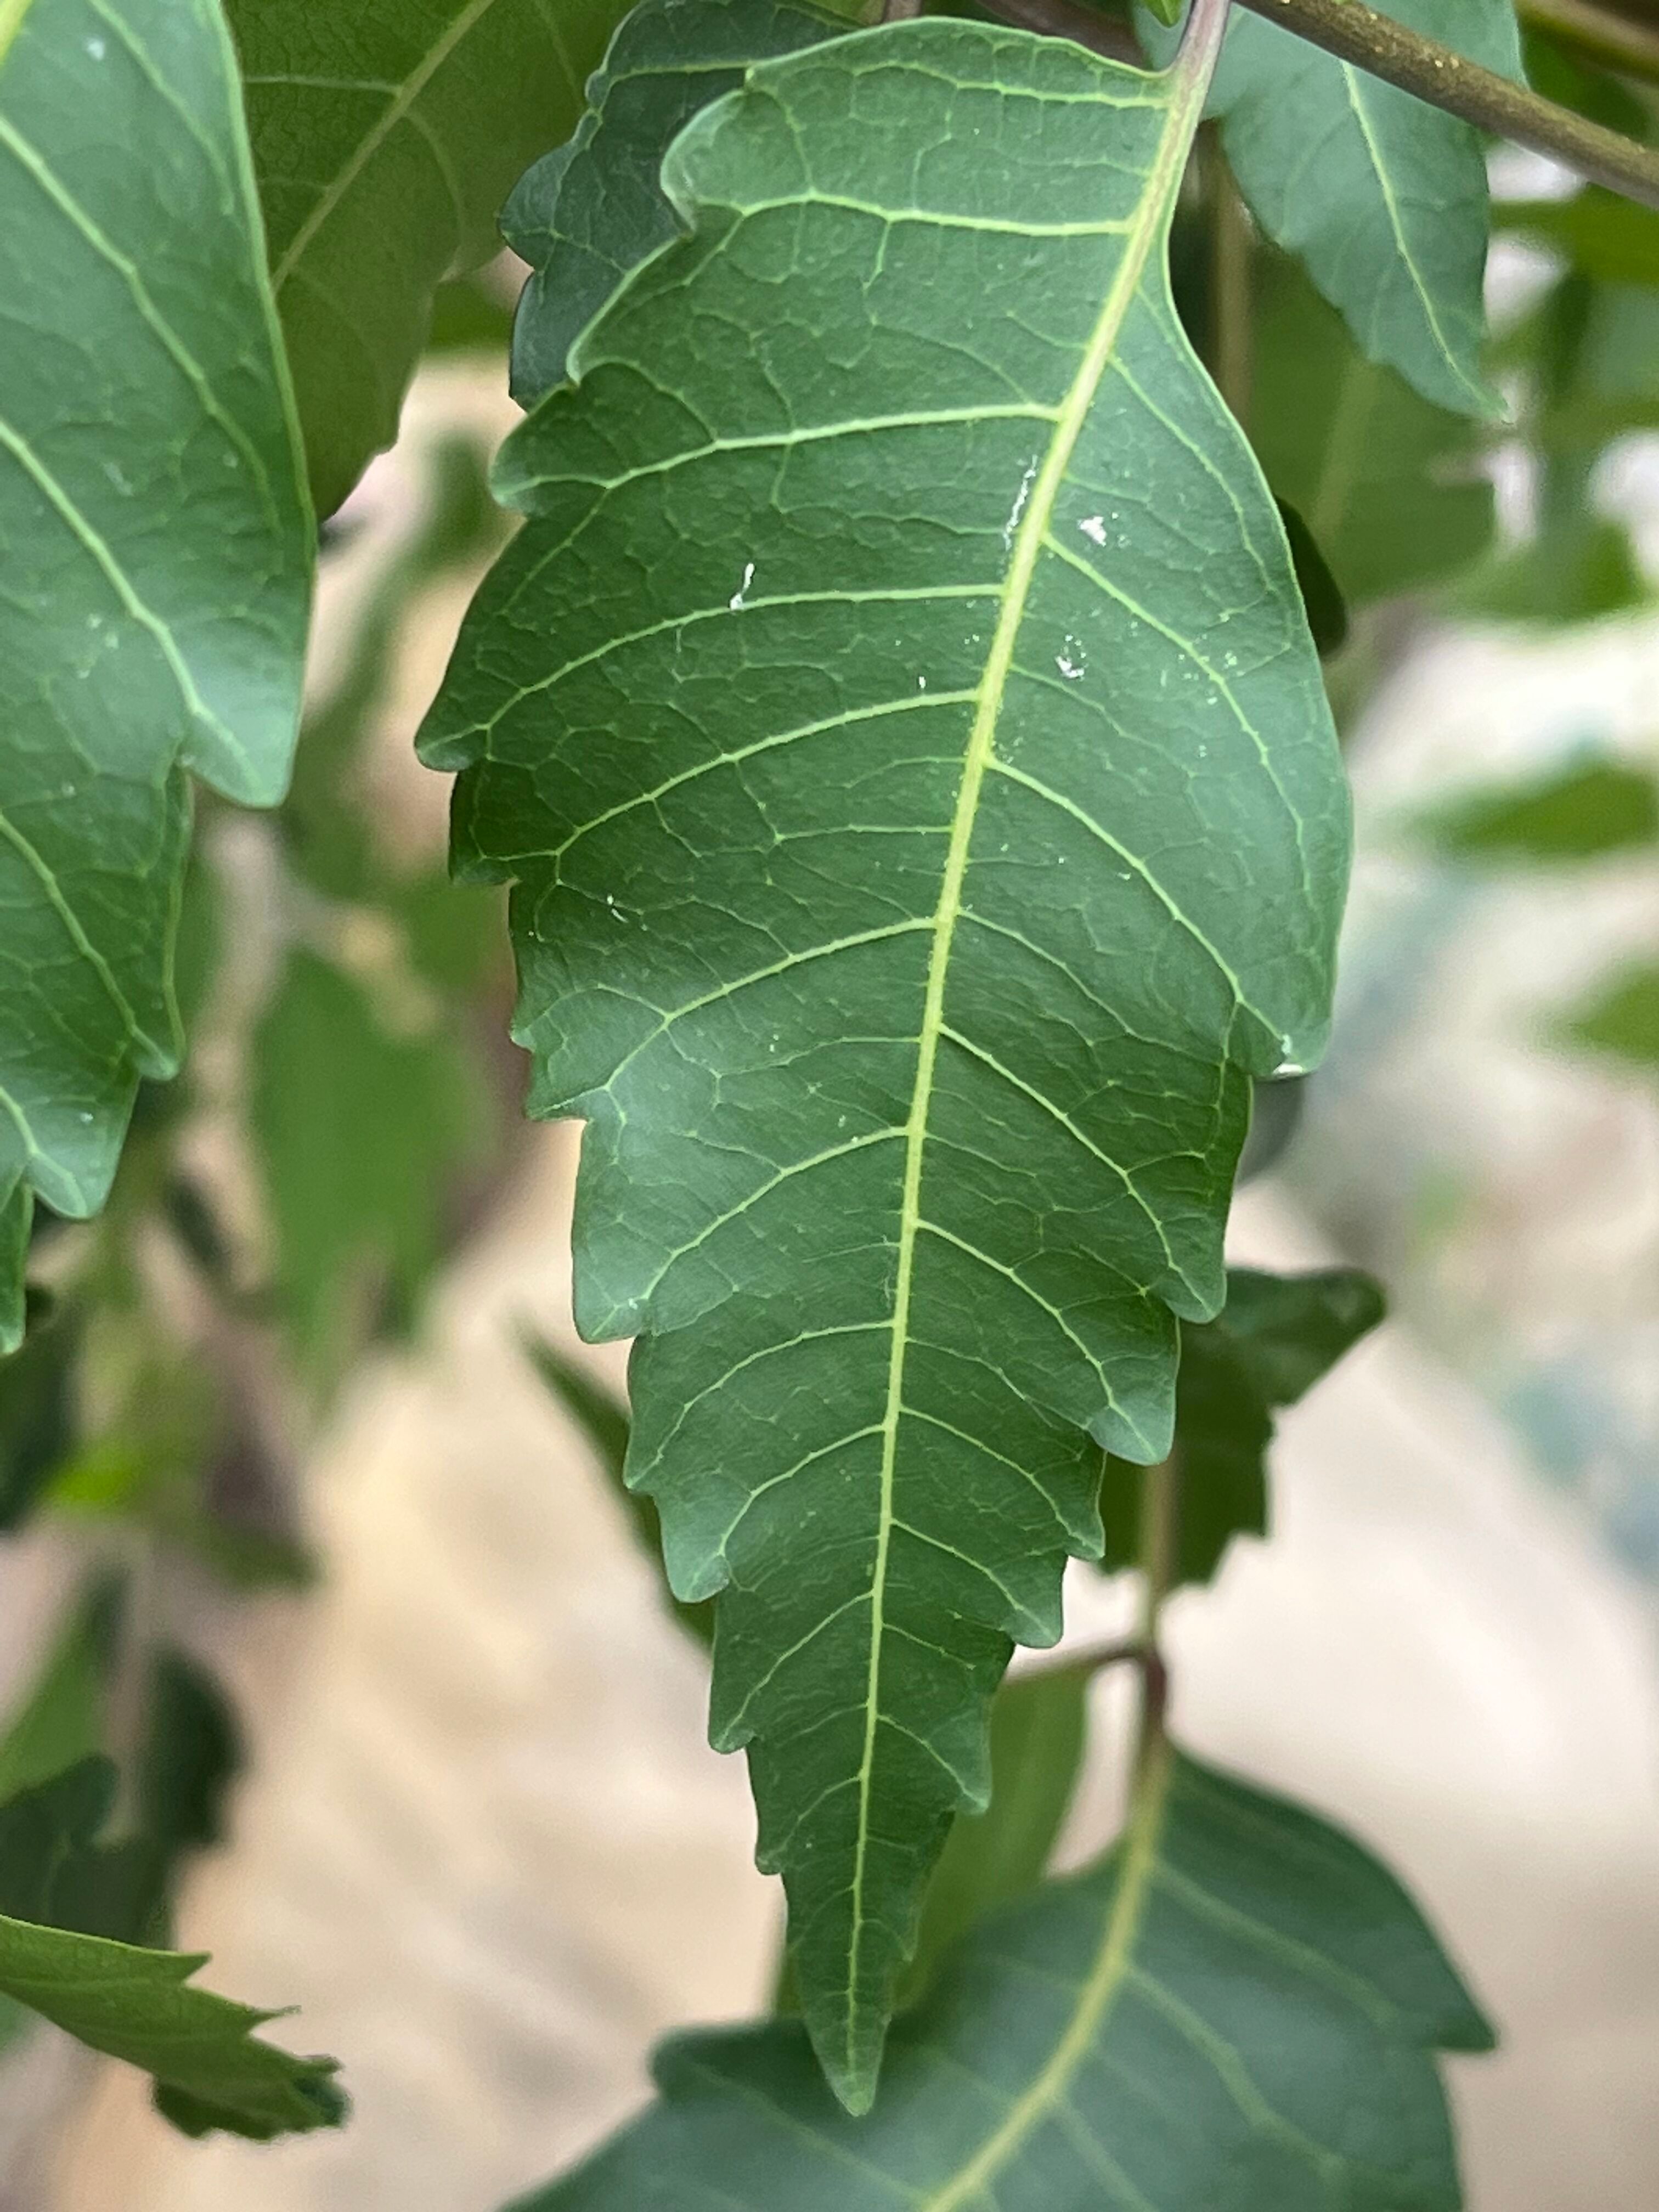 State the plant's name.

neem
